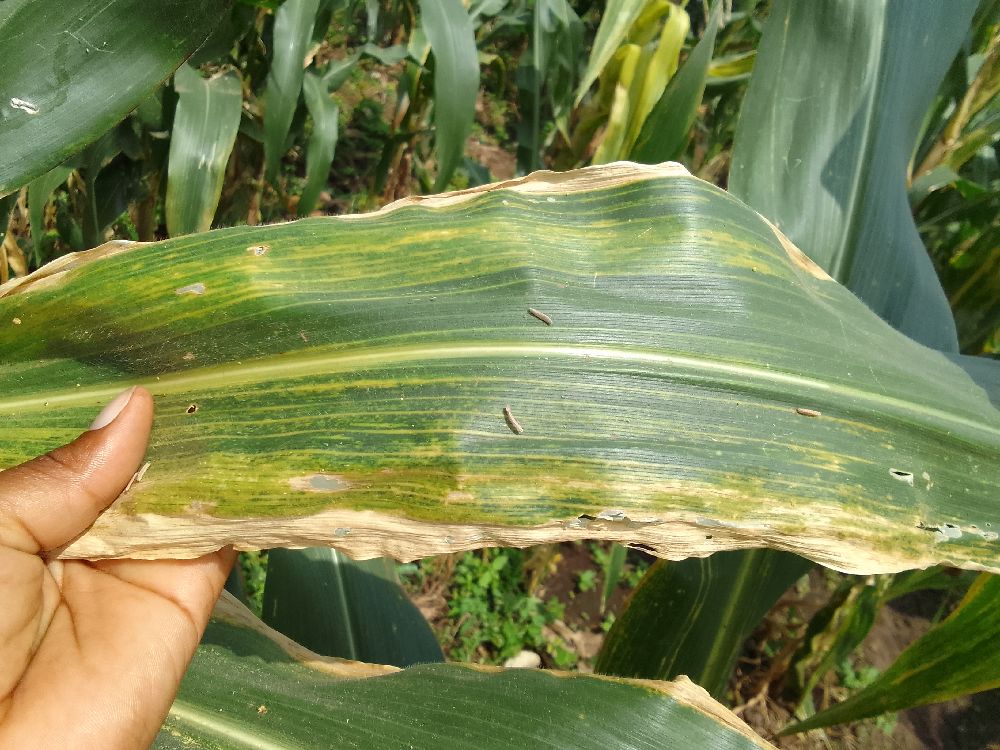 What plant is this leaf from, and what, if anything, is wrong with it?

maize, maize lethal necrosis
